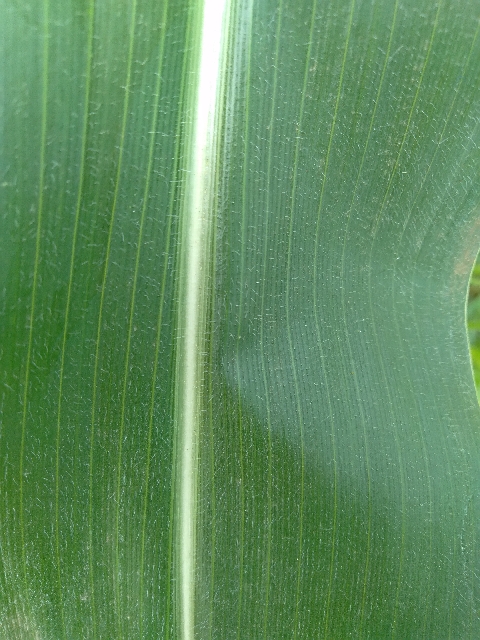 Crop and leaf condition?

maize, healthy
